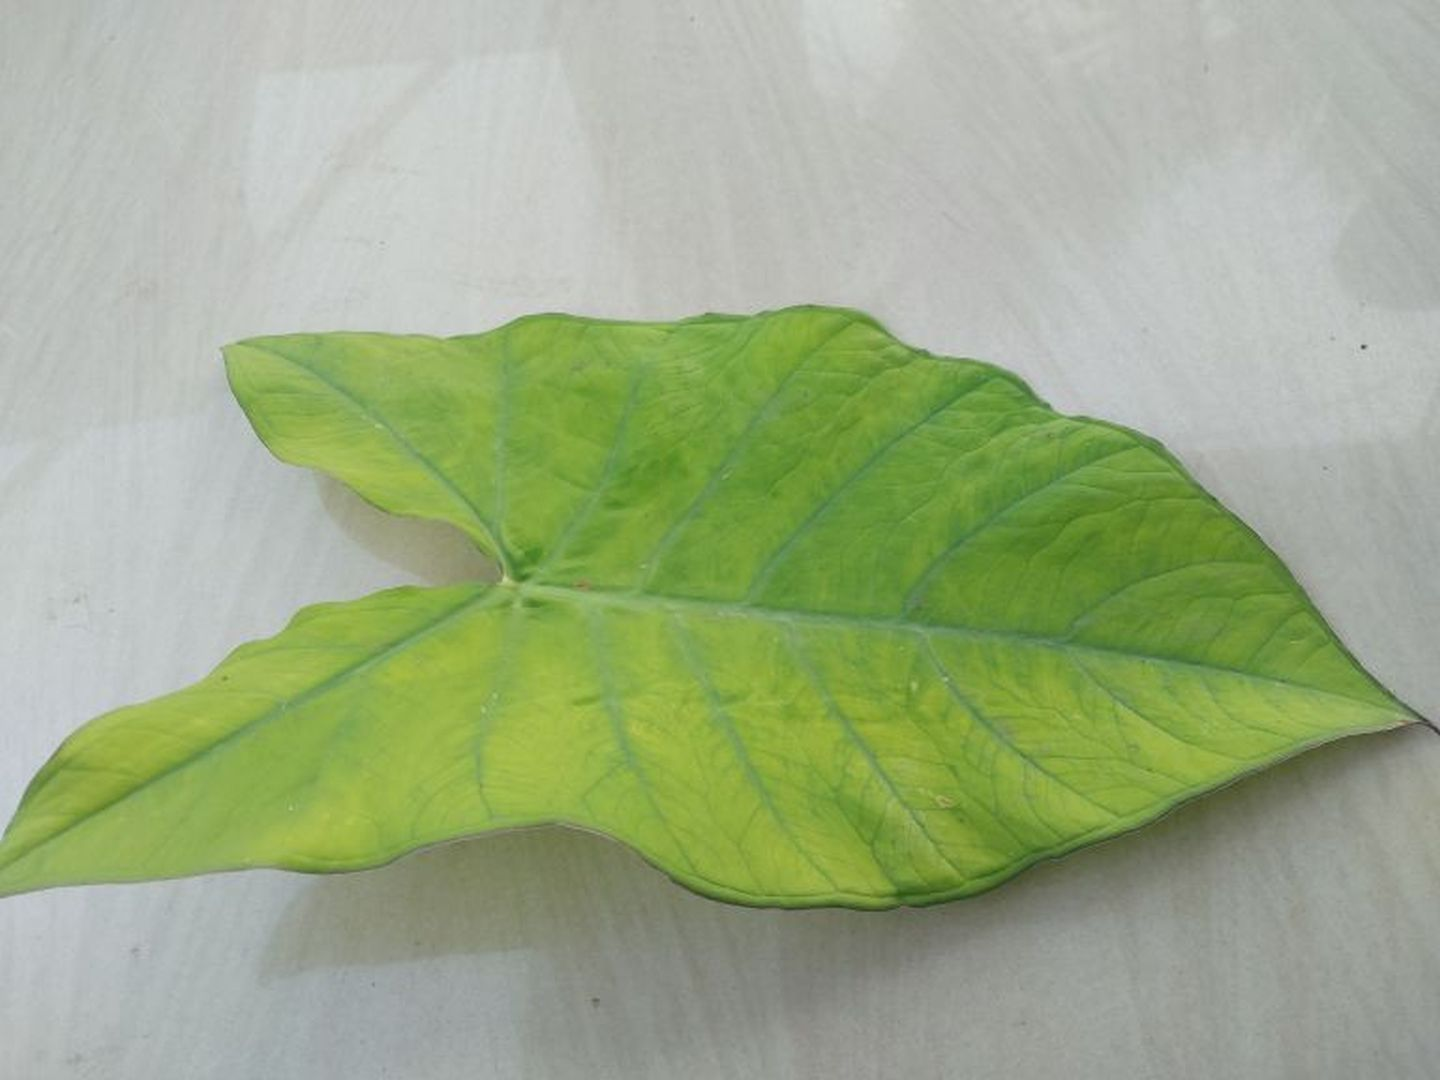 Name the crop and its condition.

taro, mosaic
